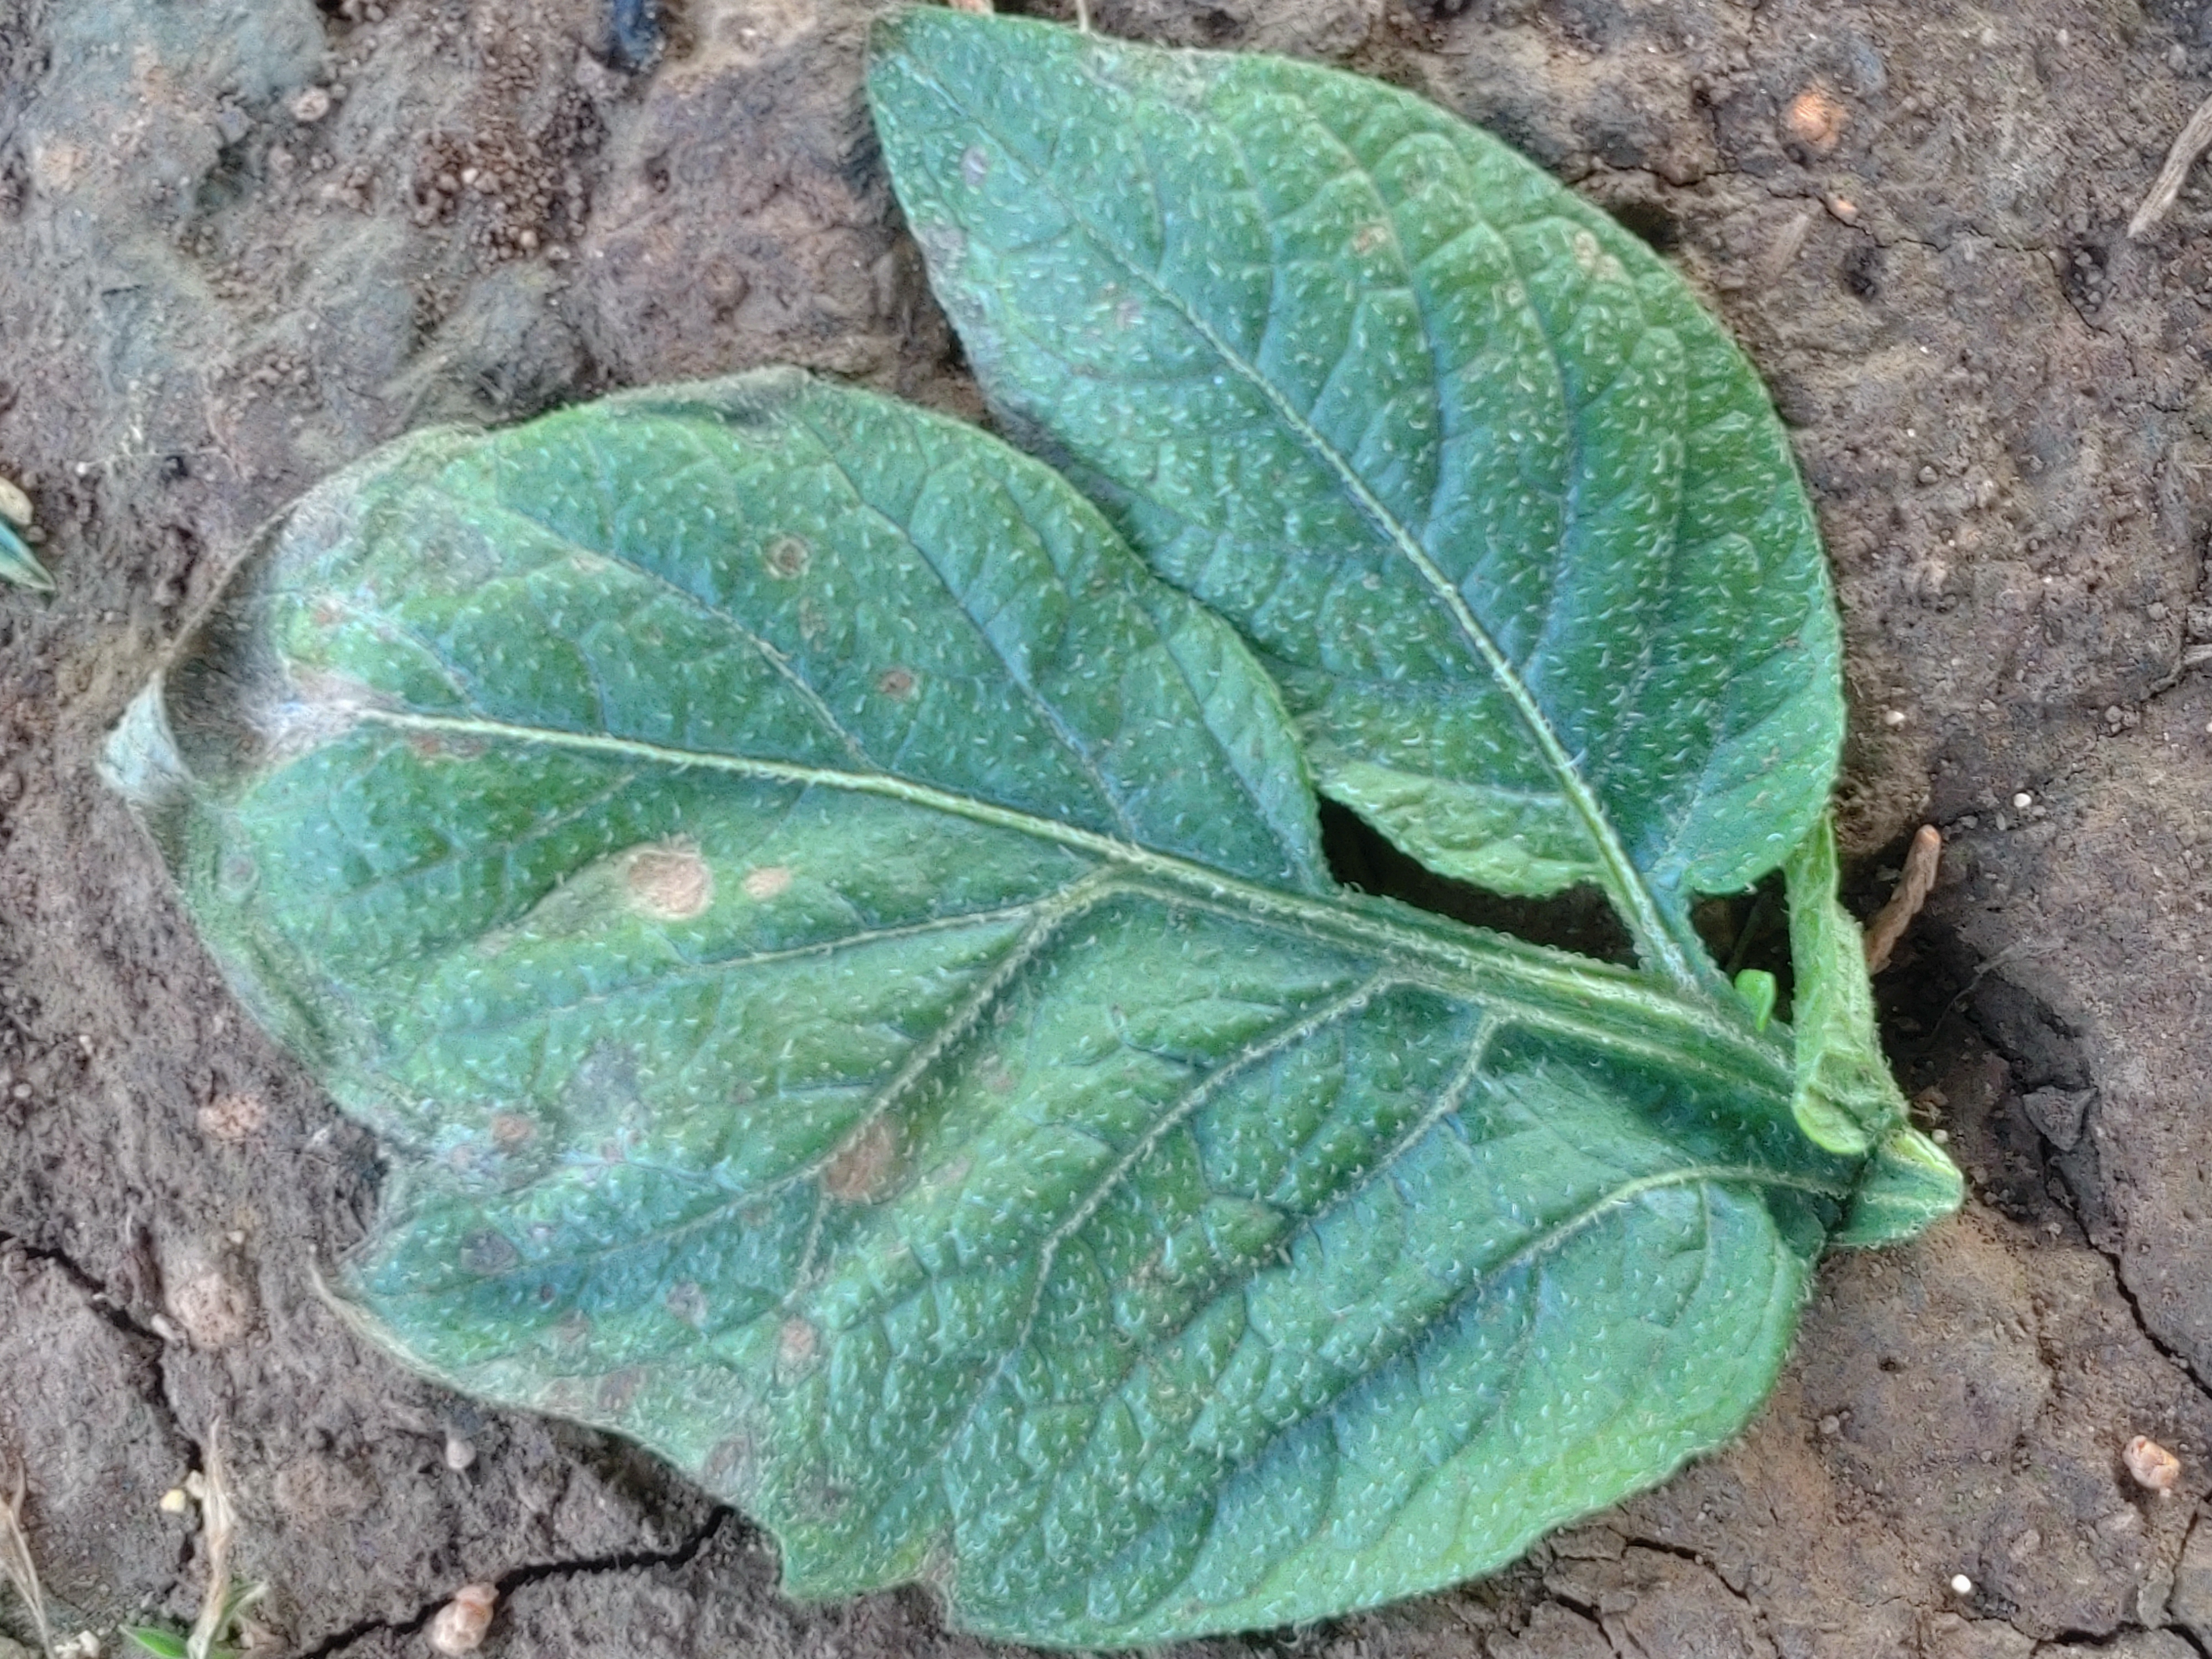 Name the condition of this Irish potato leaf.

early blight
